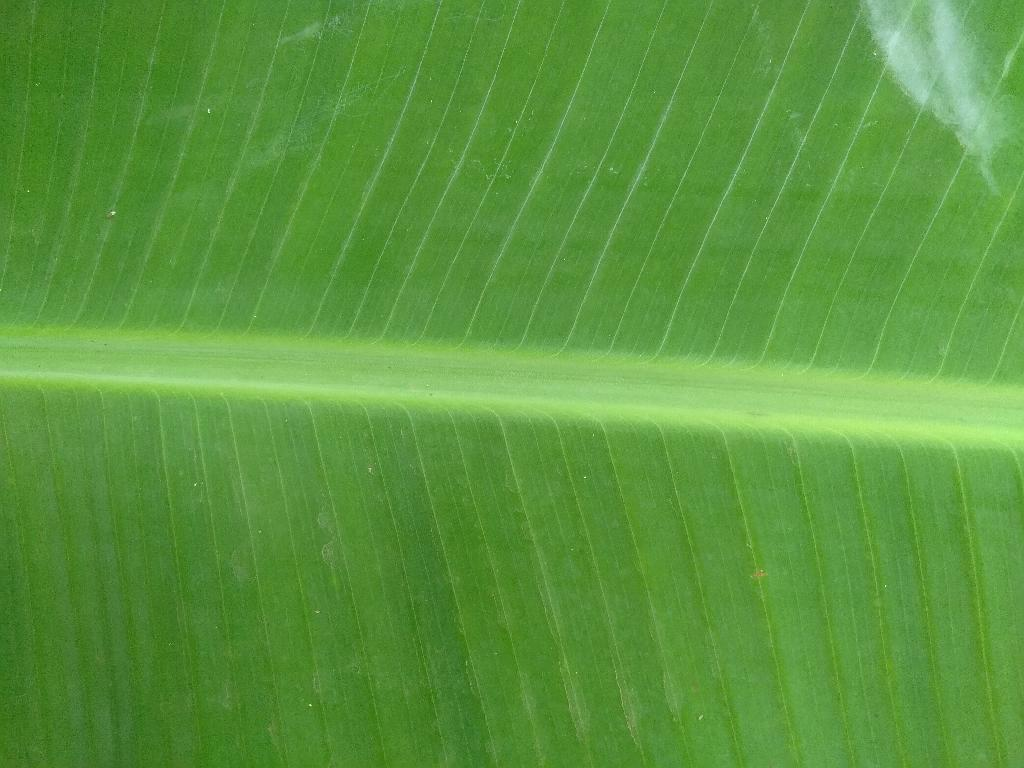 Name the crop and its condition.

banana, healthy
